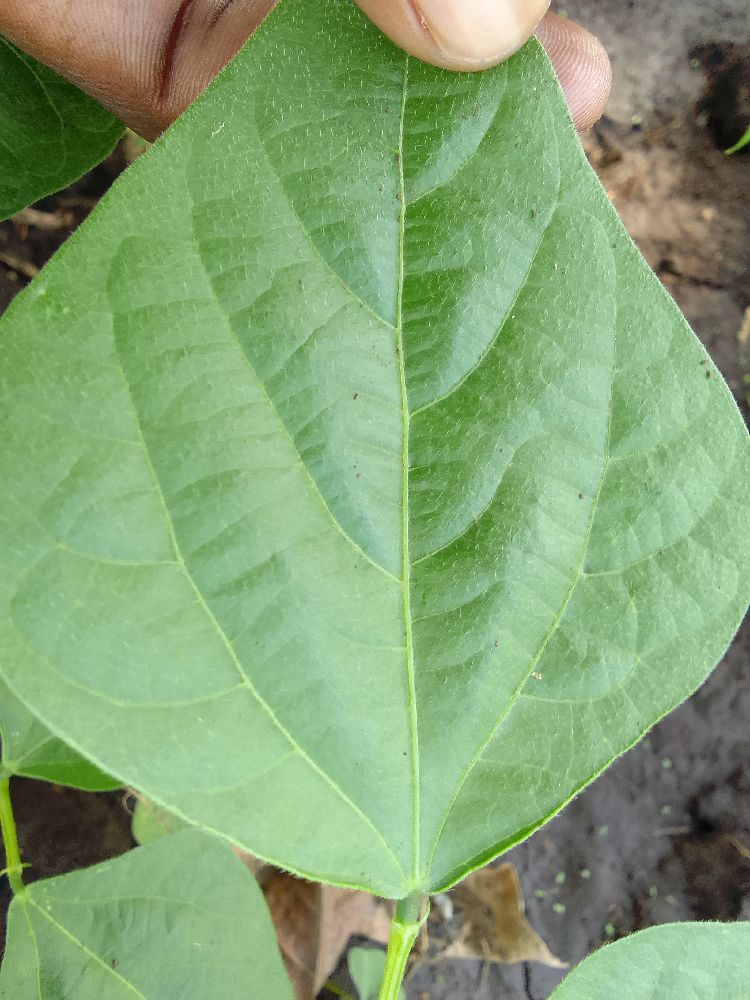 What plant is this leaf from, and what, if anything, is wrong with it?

common bean, healthy
